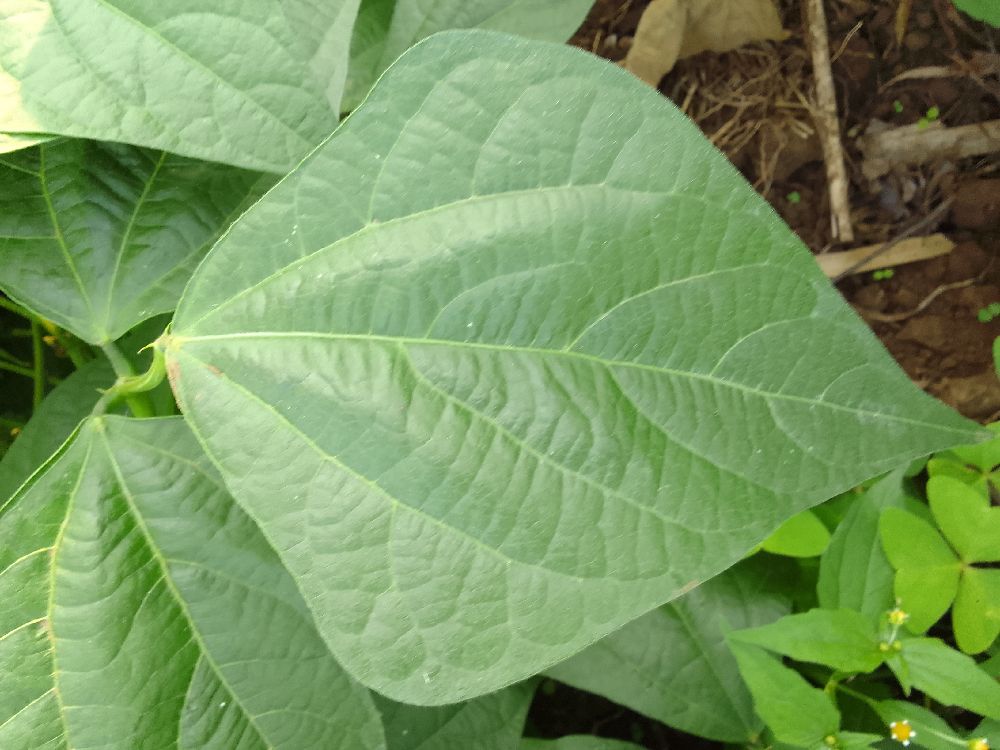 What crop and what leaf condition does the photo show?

common bean, healthy
